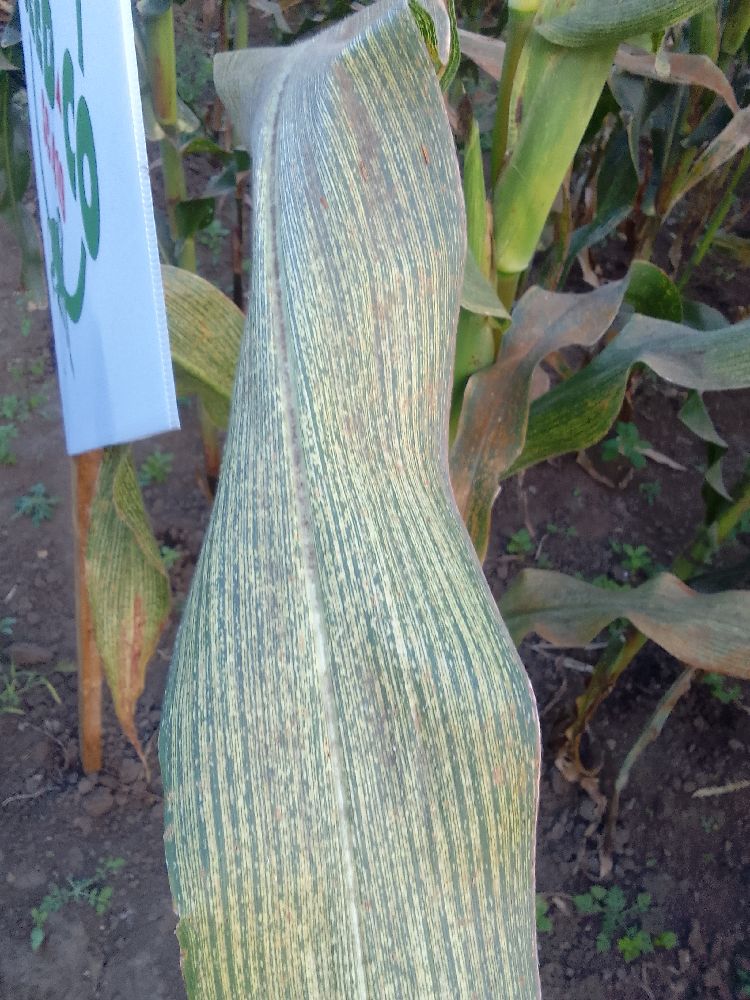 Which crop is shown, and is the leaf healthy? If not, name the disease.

maize, maize streak virus
